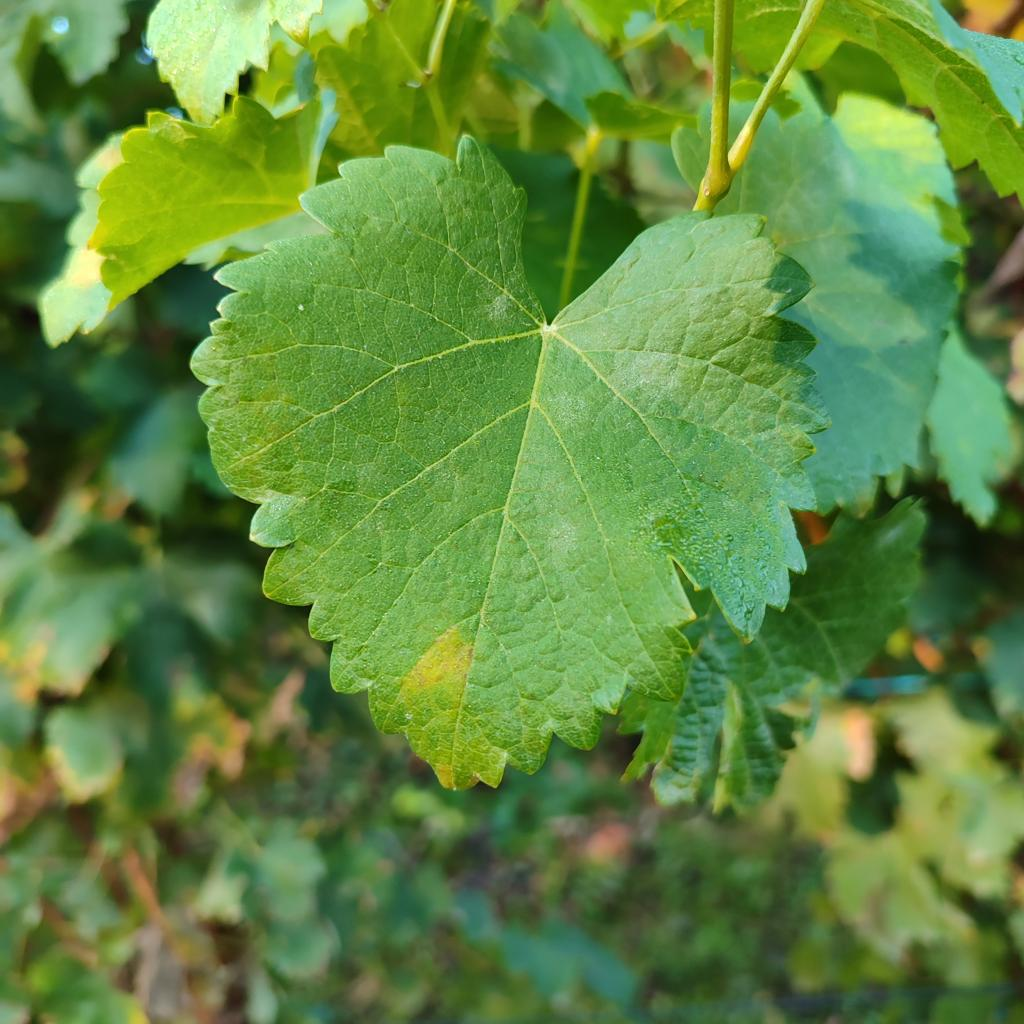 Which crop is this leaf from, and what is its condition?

grapevine, powdery mildew
